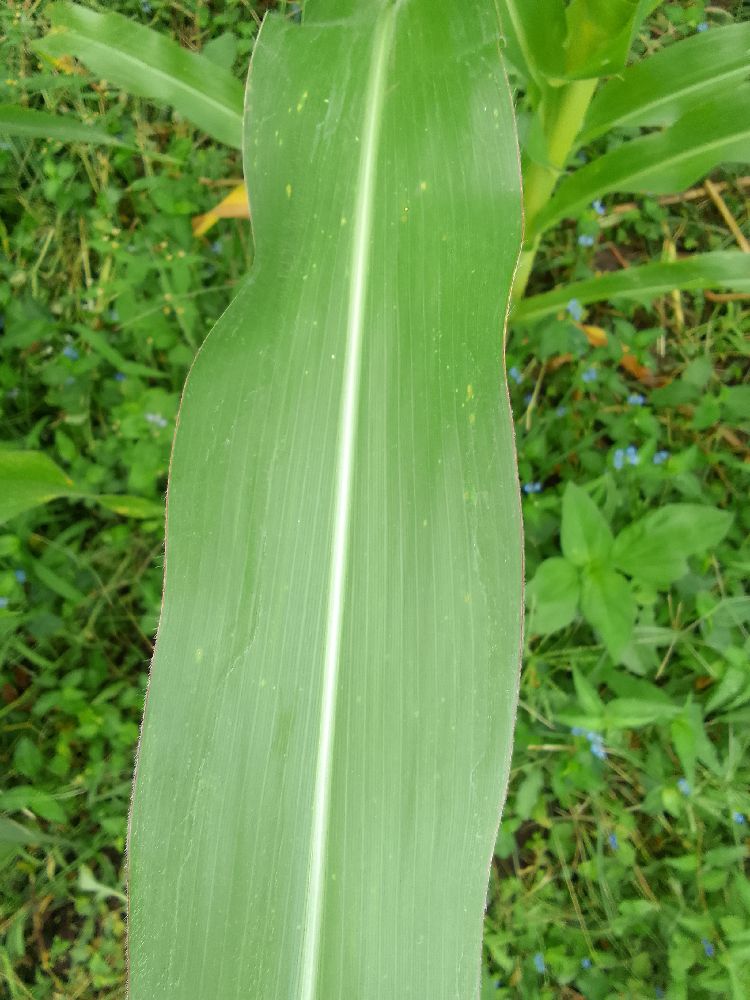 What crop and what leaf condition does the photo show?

maize, healthy
